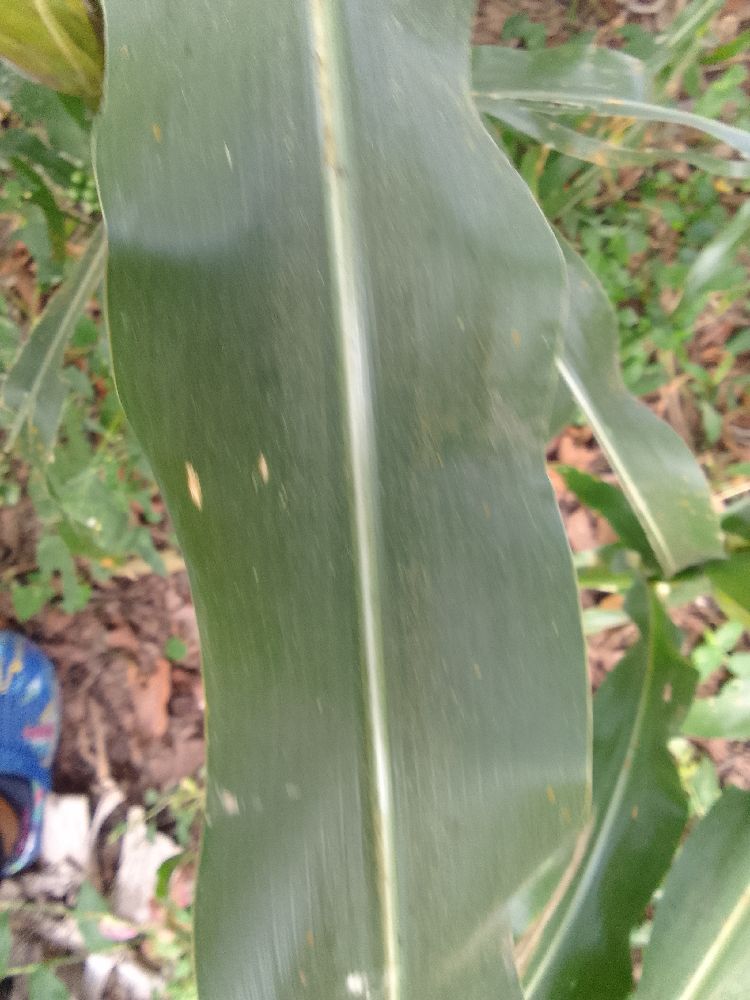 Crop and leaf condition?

maize, healthy
